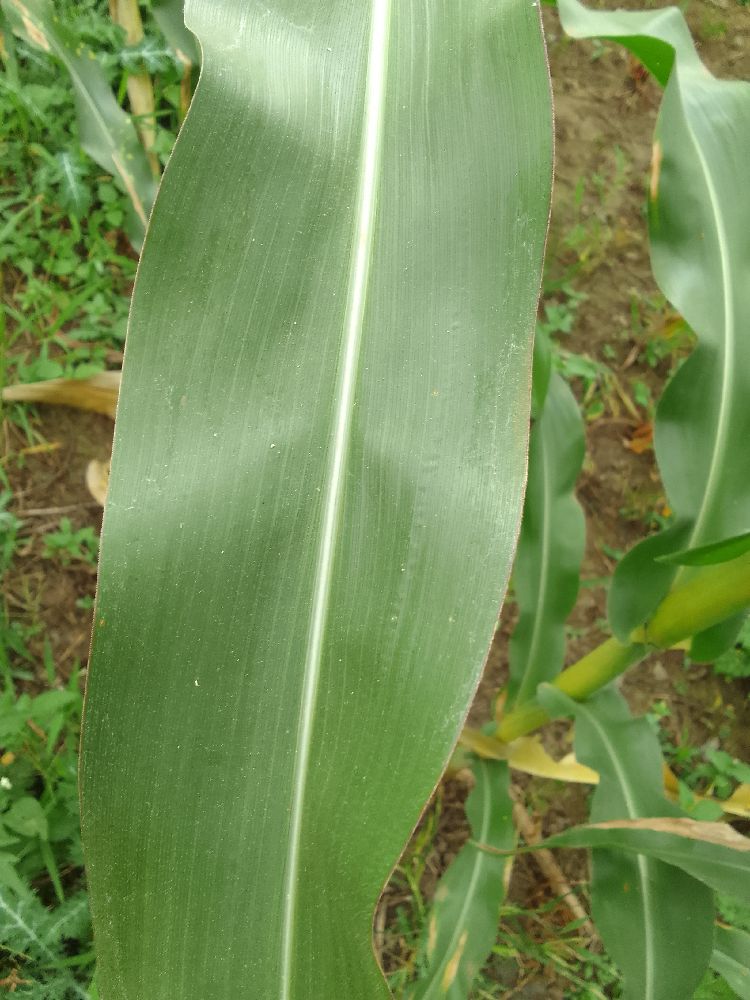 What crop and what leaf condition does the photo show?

maize, healthy
